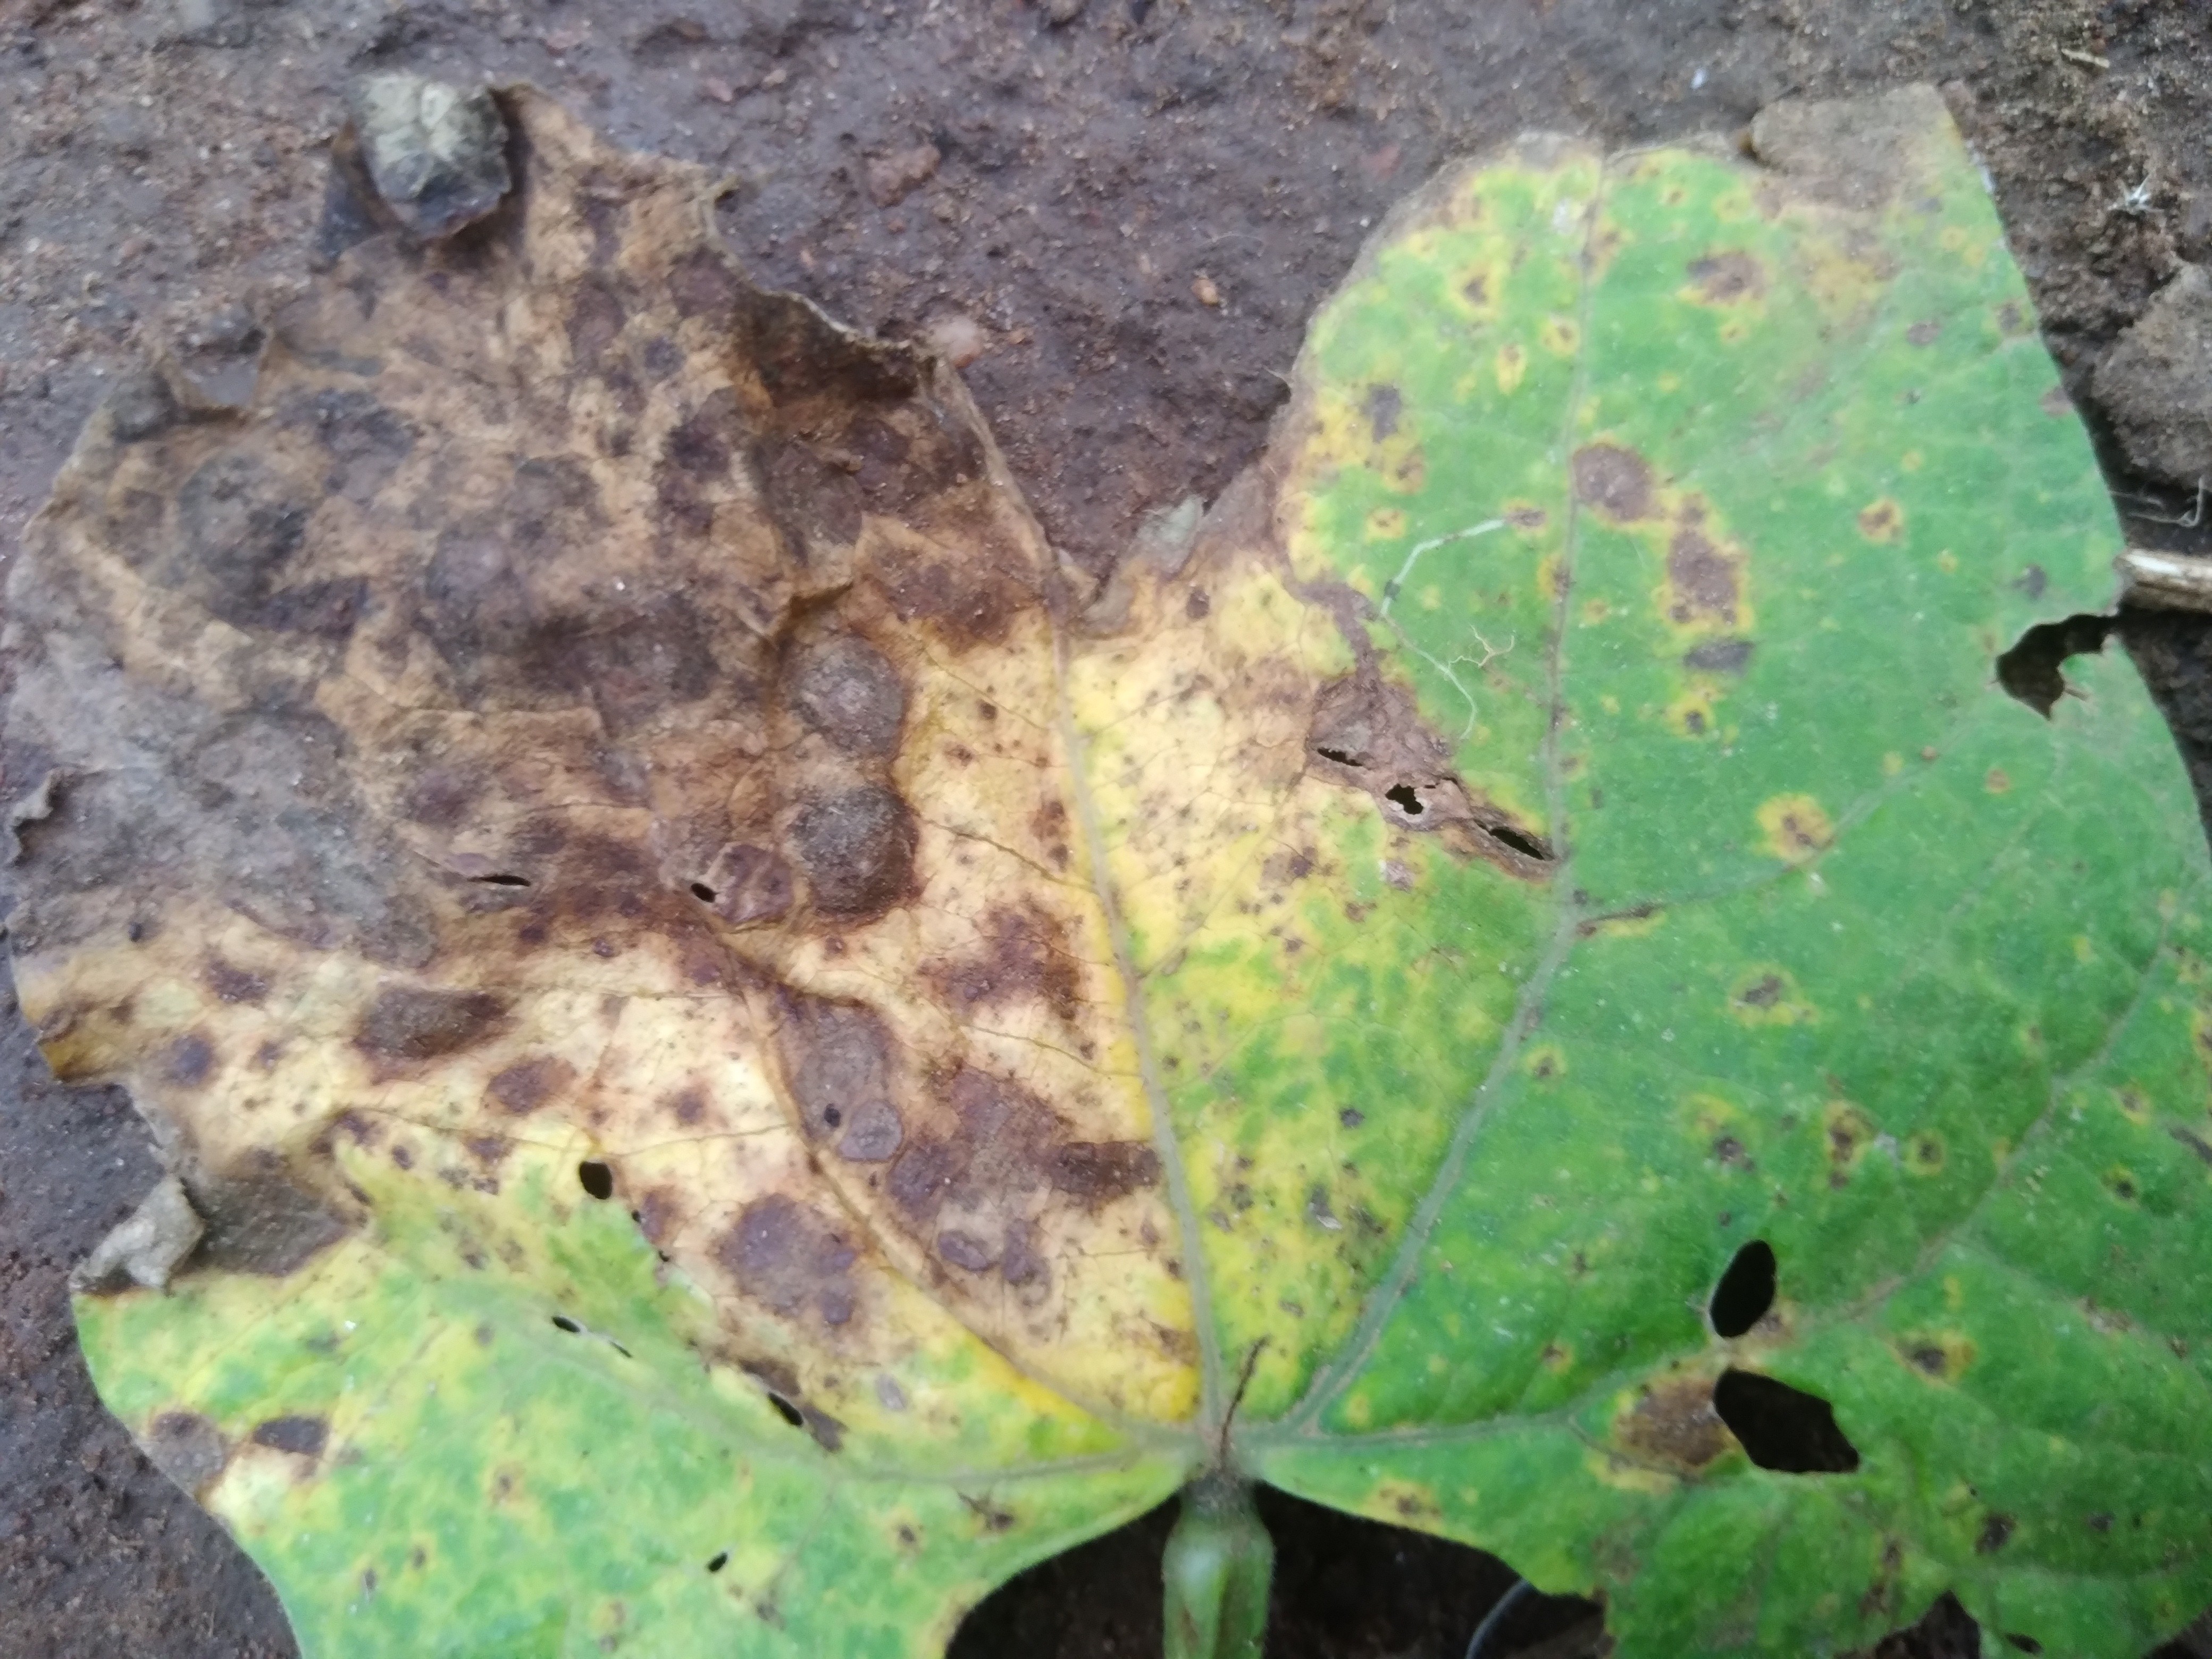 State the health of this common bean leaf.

rust
